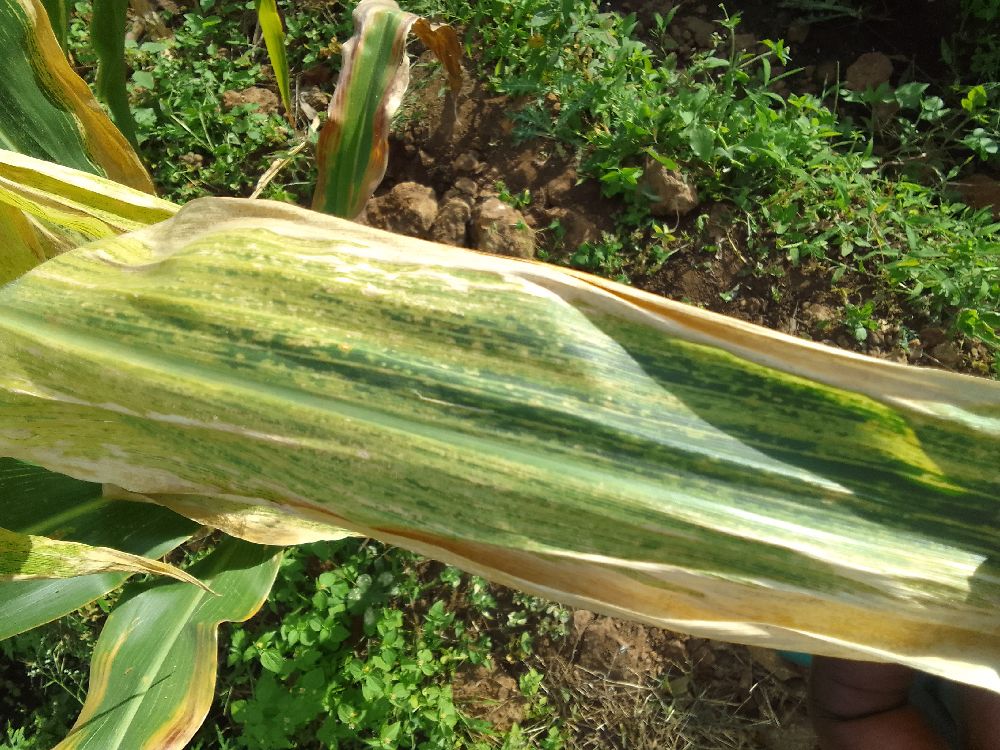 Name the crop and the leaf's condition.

maize, maize lethal necrosis
